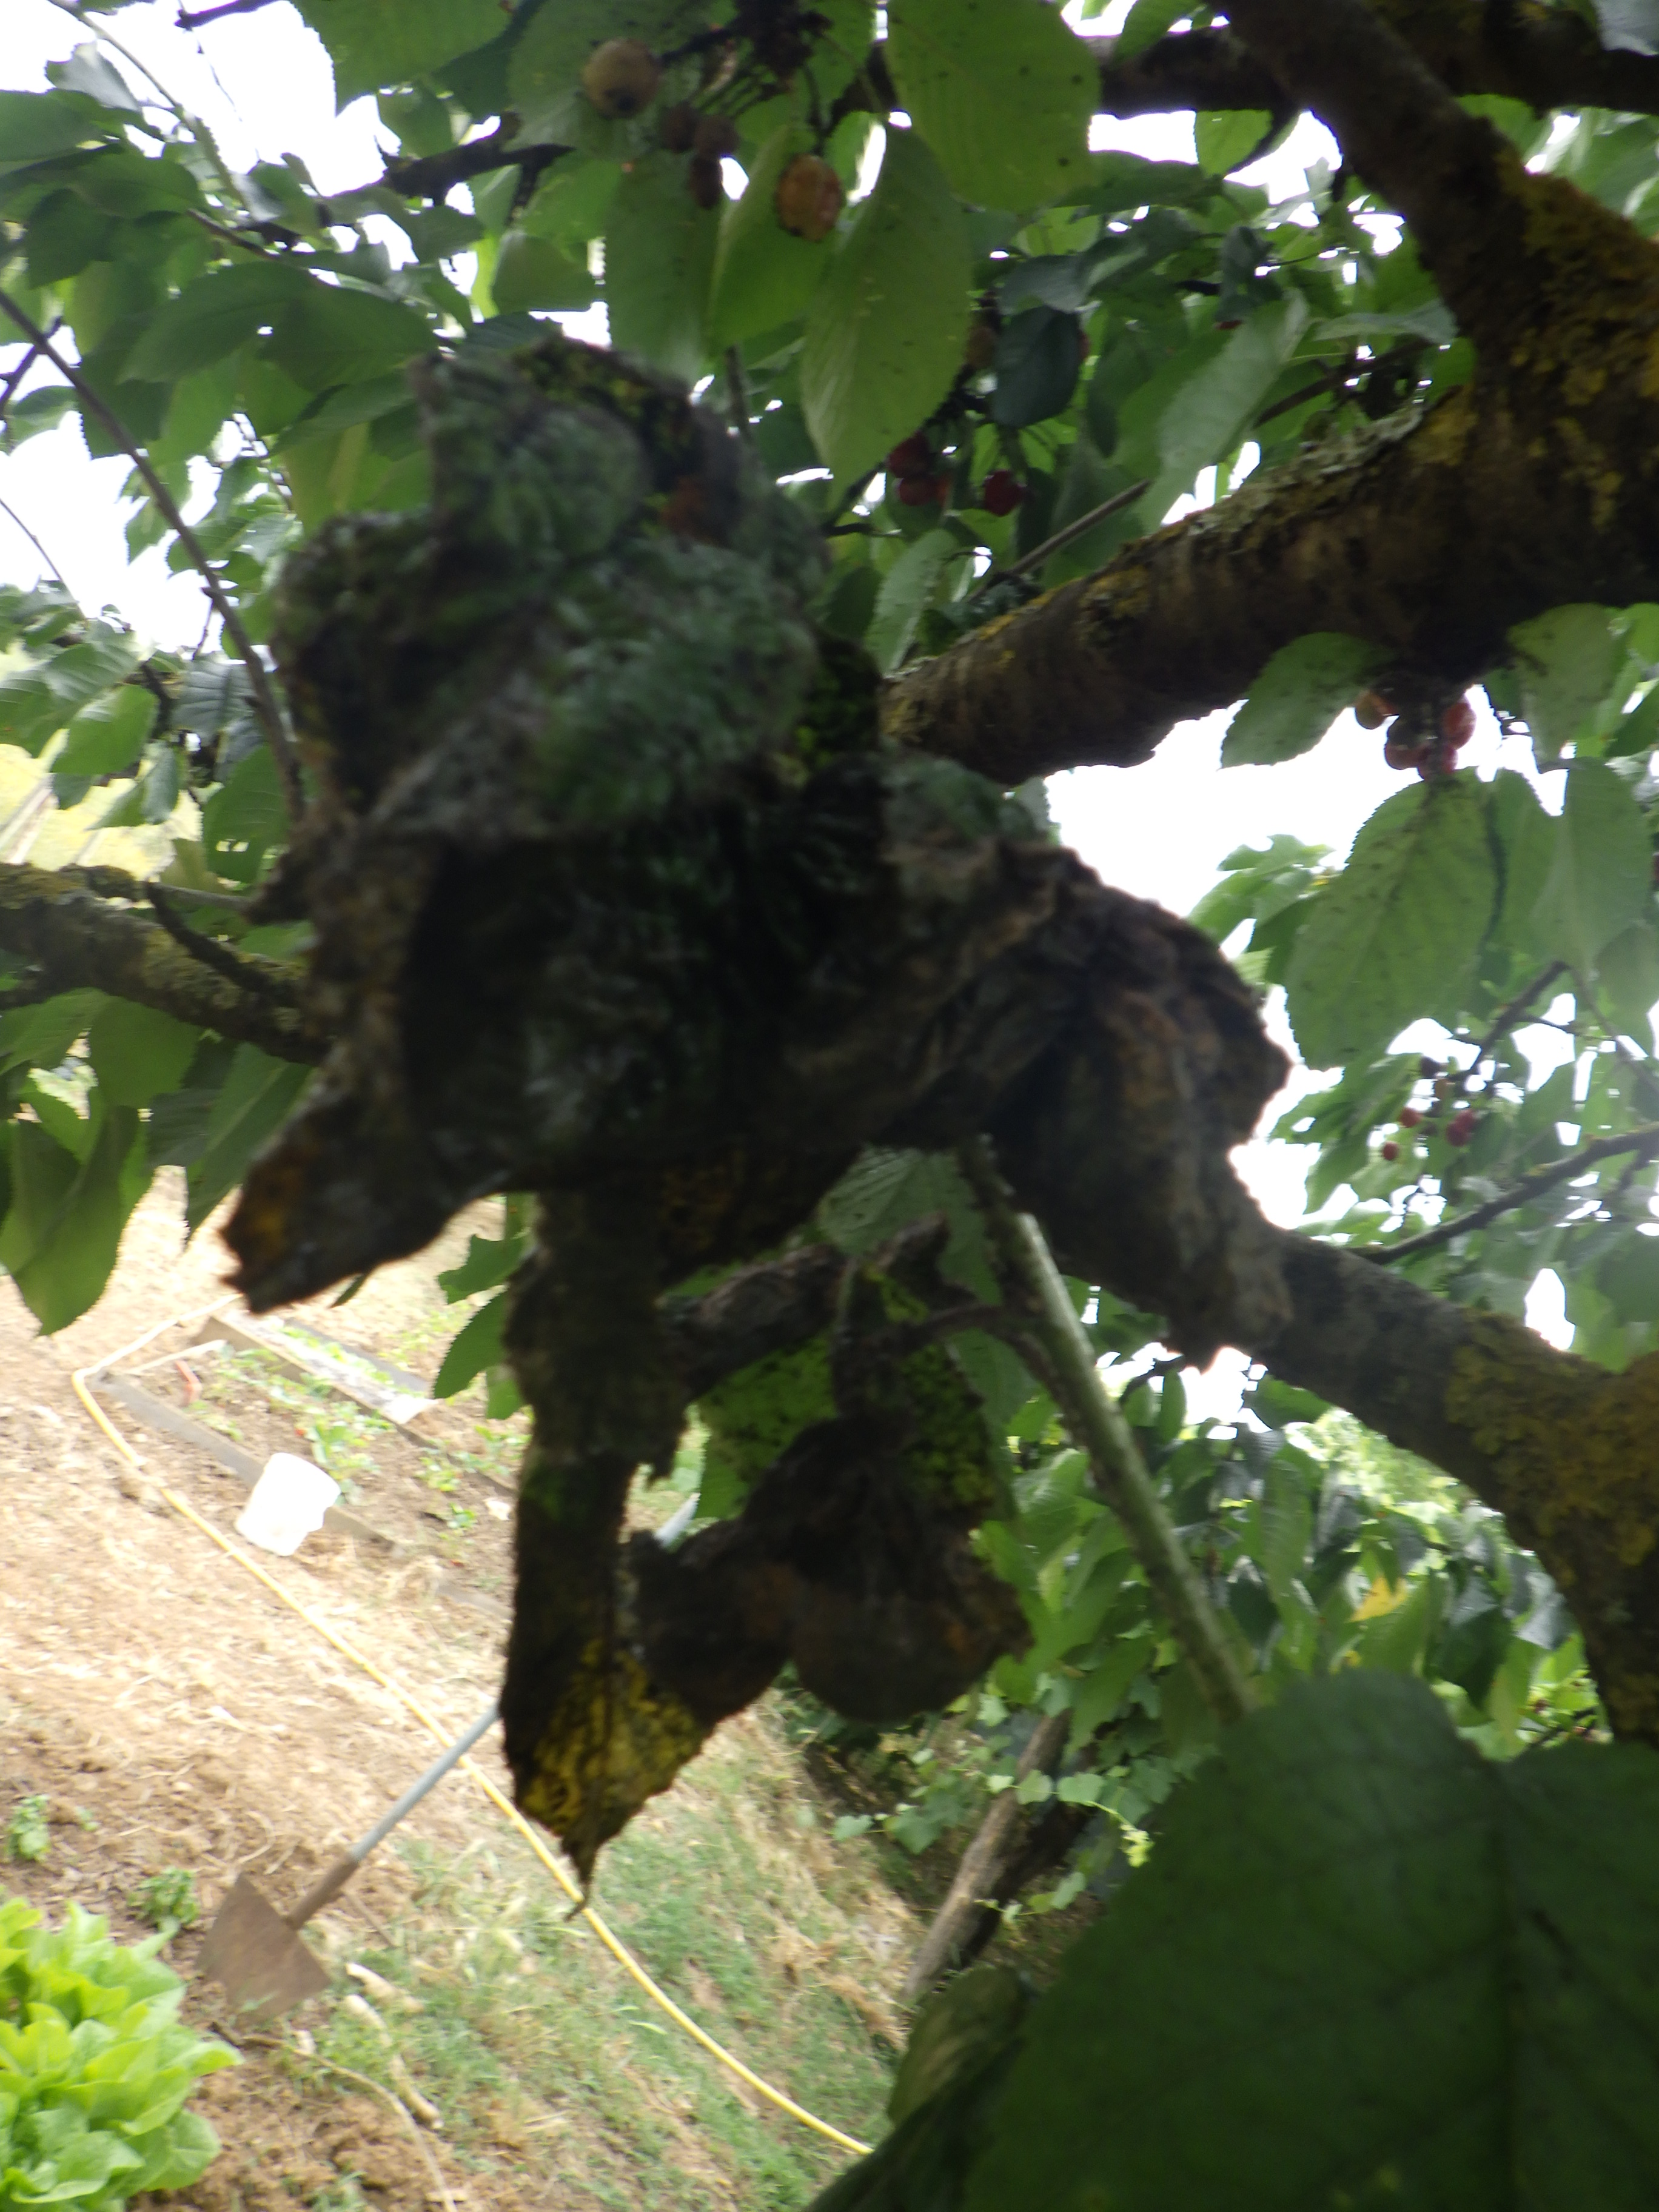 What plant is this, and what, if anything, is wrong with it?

cherry, black cherry aphids
